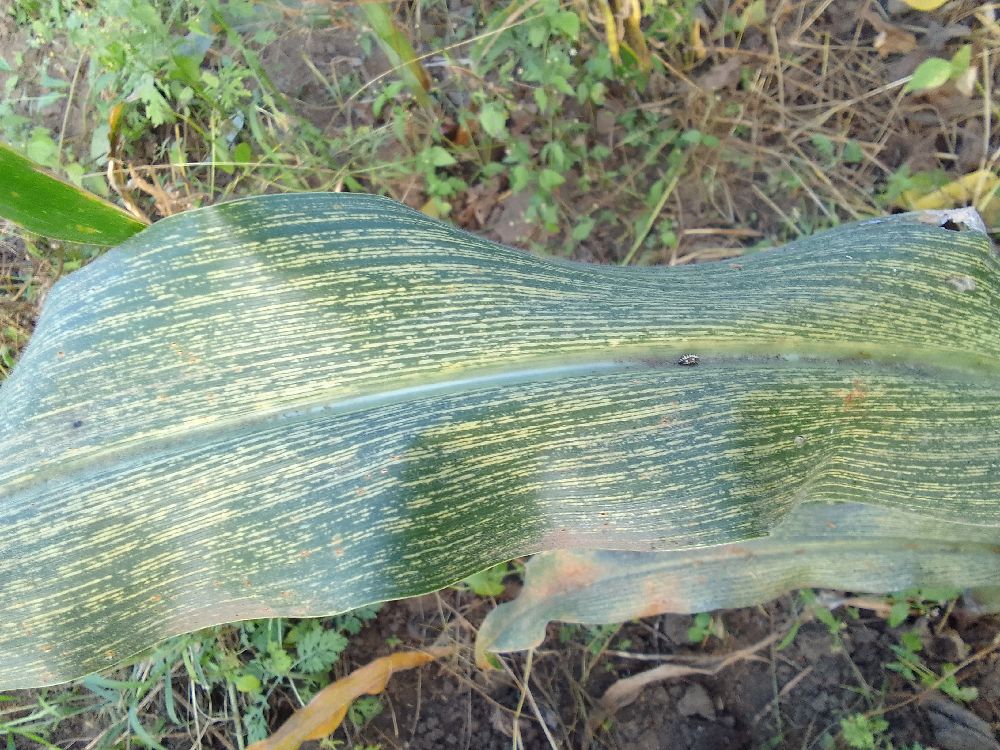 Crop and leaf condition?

maize, maize streak virus
